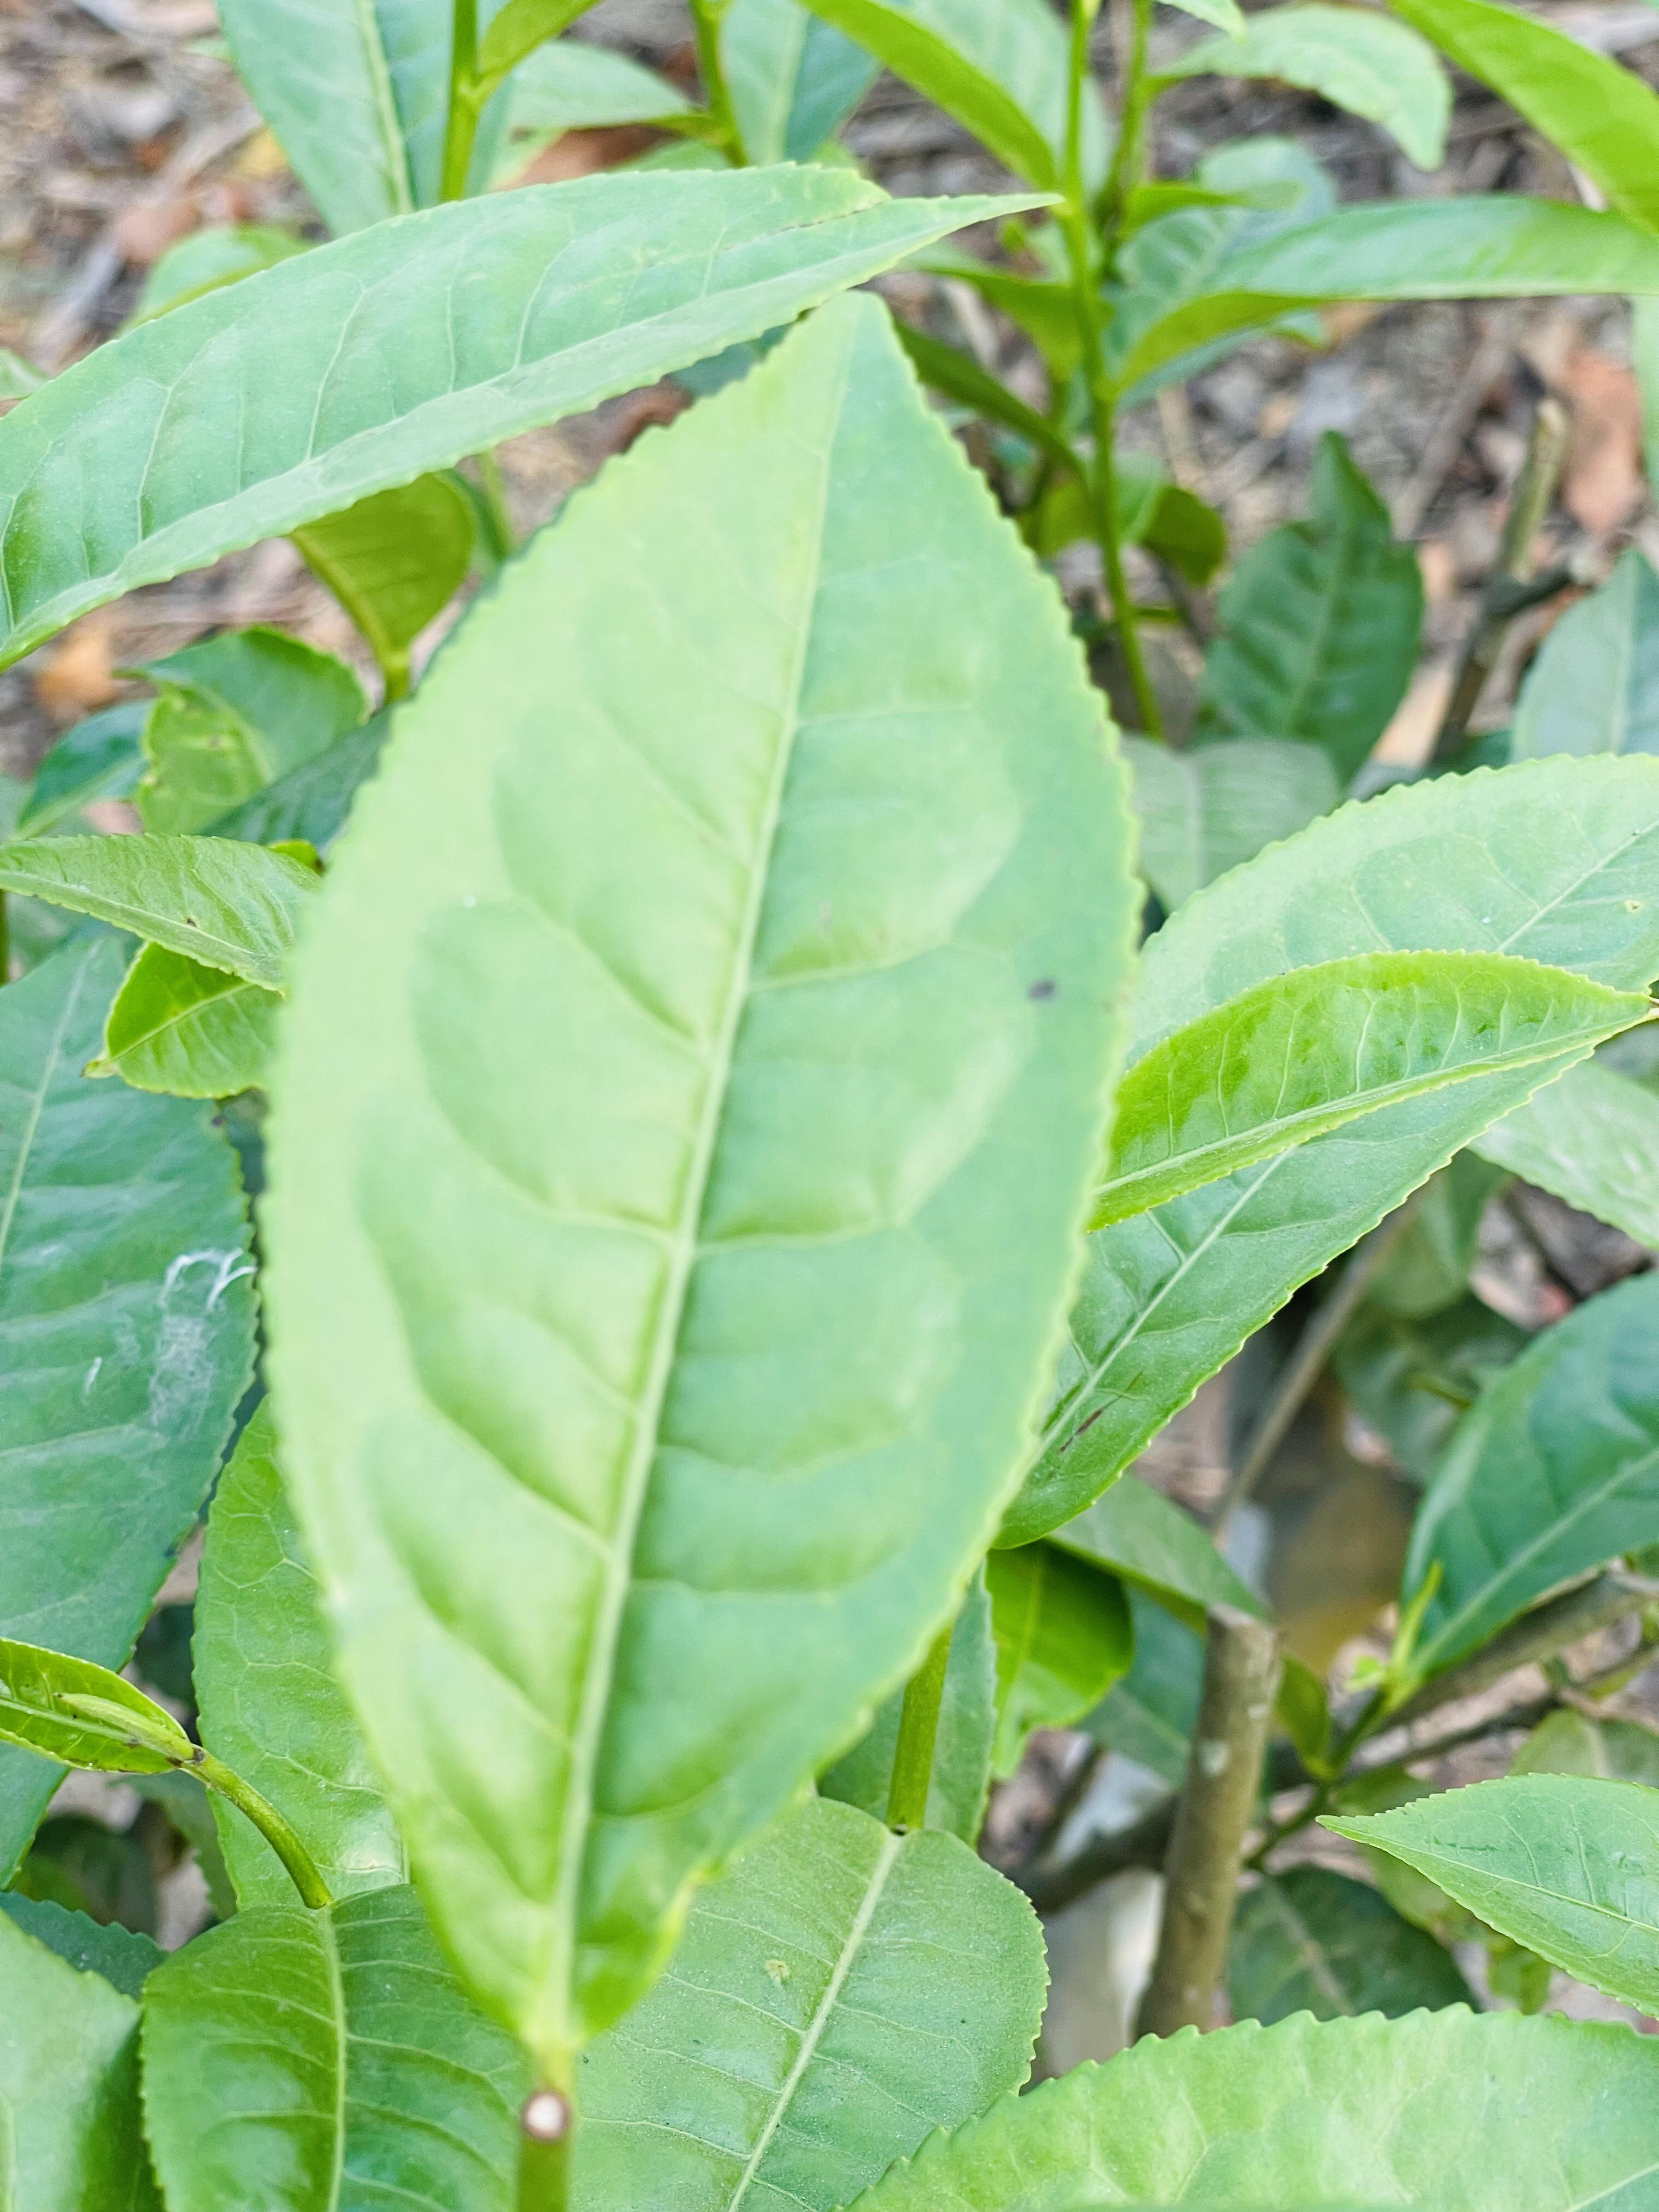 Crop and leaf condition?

tea, healthy leaf
